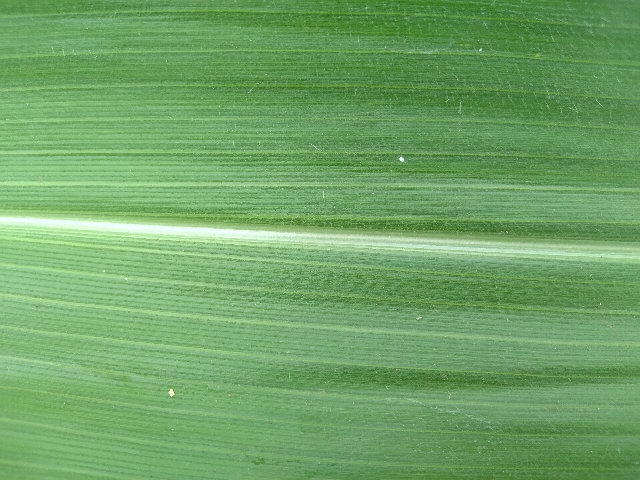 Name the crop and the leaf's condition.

maize, healthy
